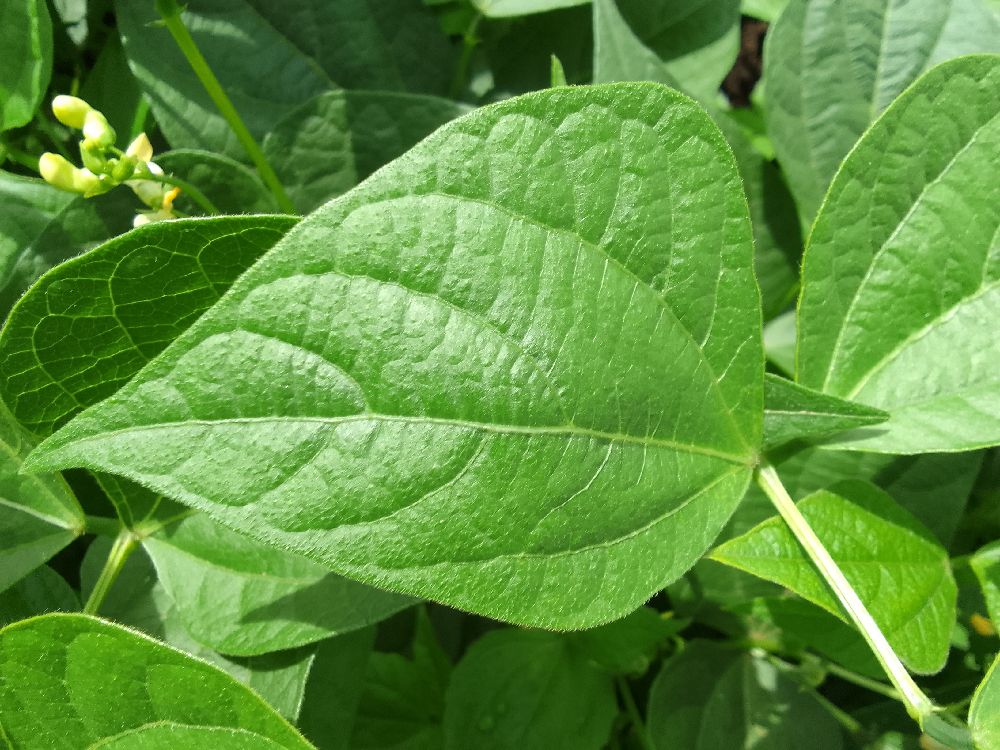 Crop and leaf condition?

common bean, healthy
